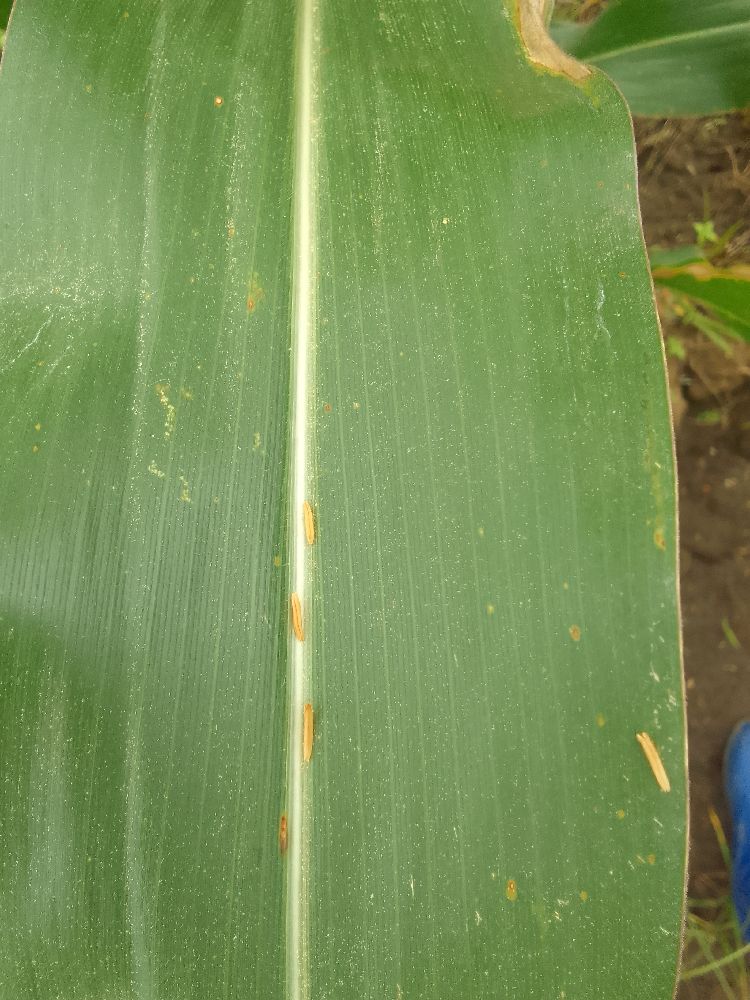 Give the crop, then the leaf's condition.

maize, healthy
